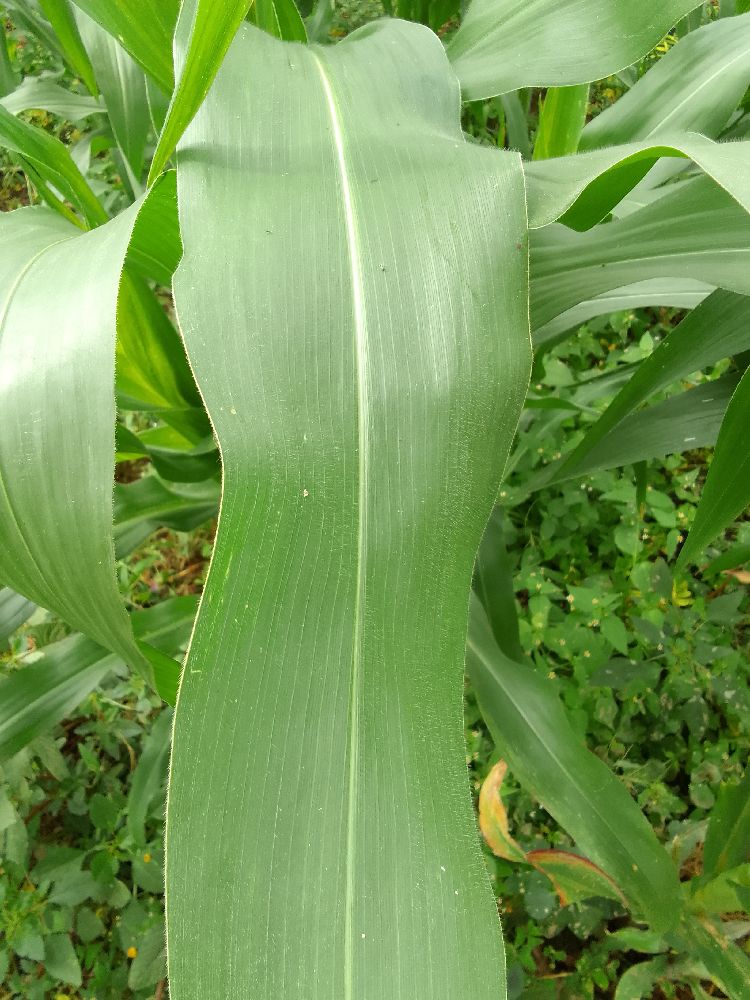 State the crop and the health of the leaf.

maize, healthy
